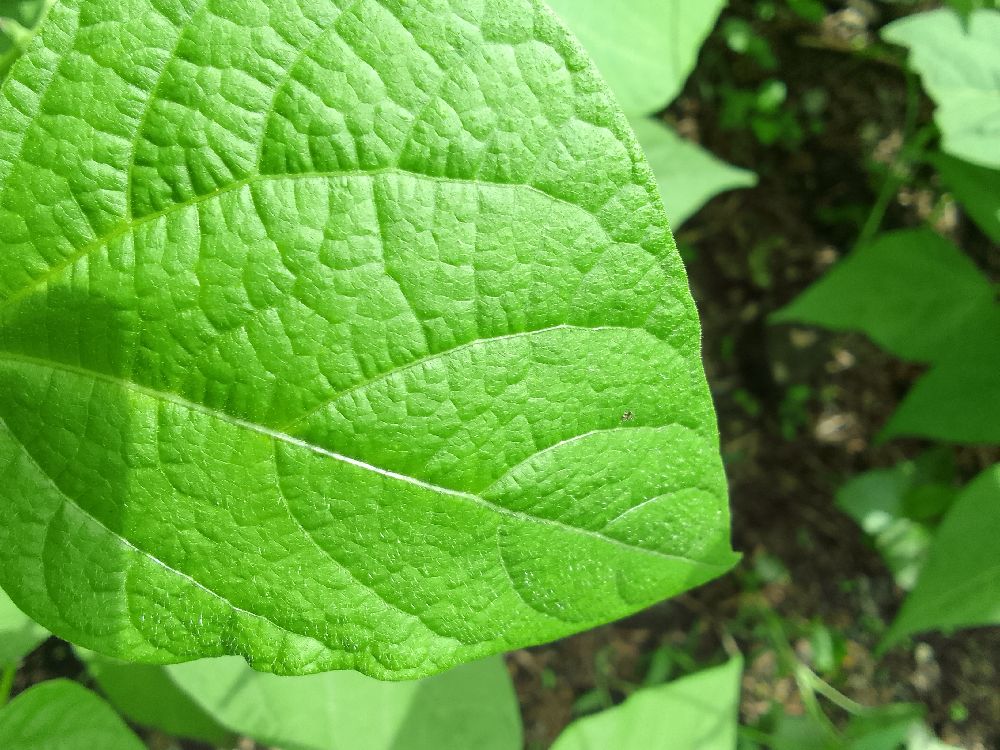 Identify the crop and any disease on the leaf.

common bean, healthy
